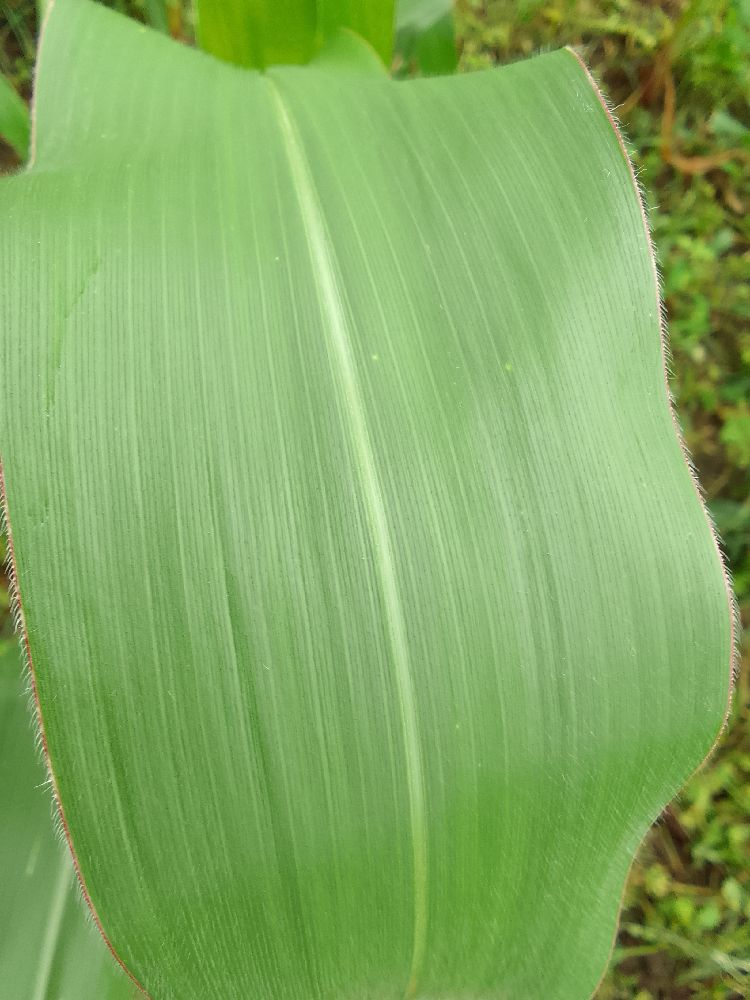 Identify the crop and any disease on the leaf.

maize, healthy
